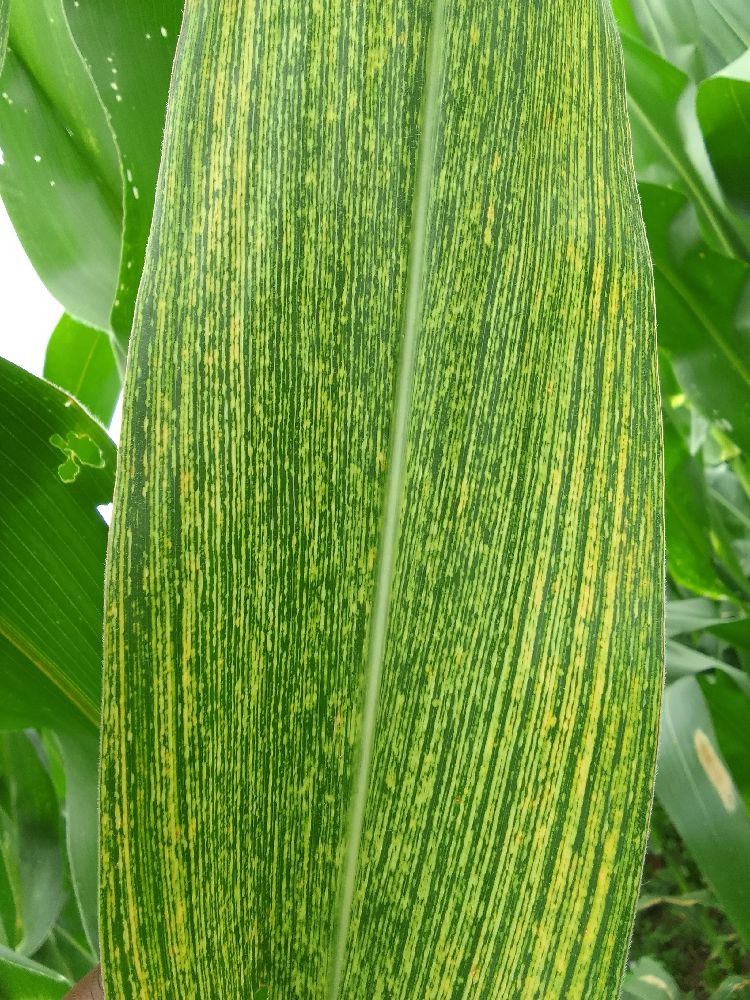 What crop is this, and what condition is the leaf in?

maize, maize streak virus
